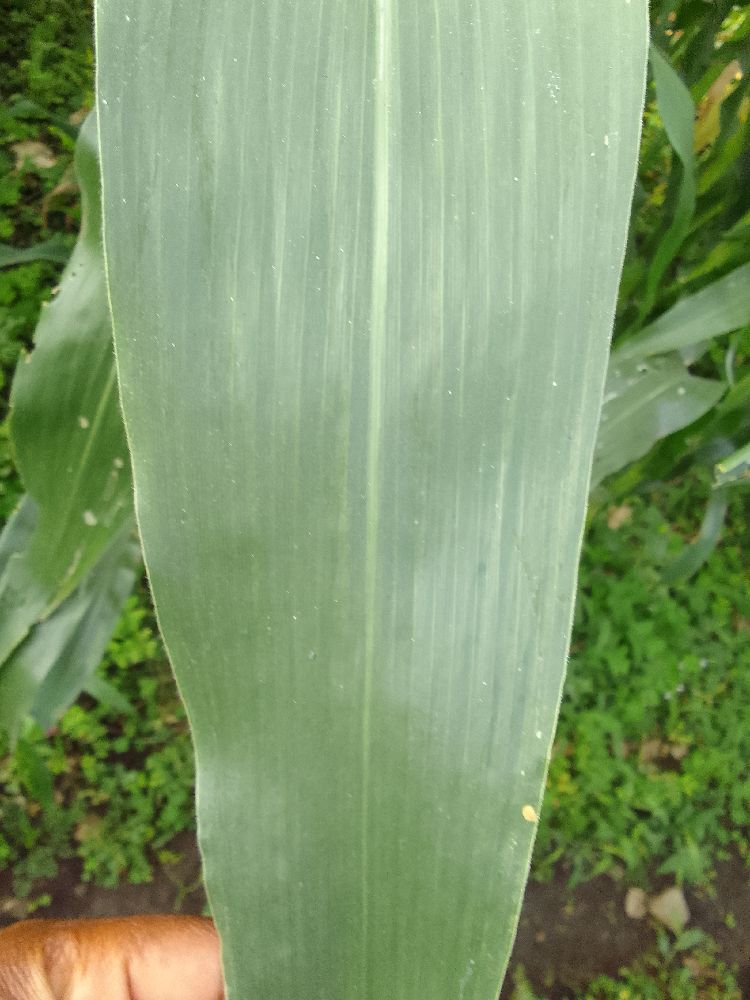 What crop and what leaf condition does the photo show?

maize, healthy
